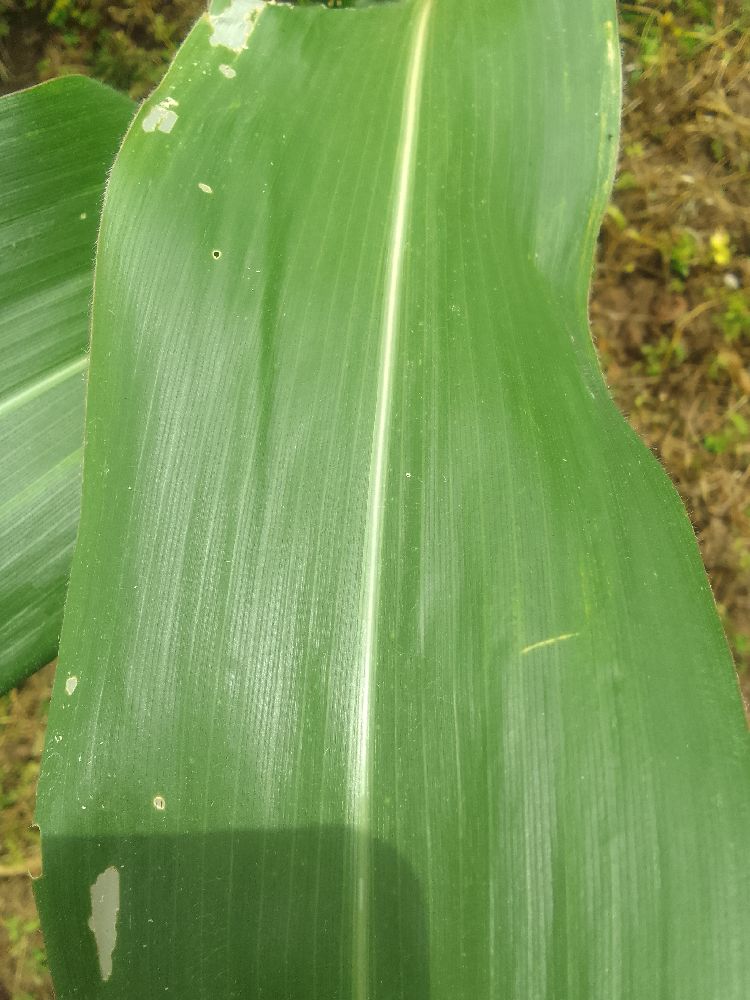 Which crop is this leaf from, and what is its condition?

maize, healthy
